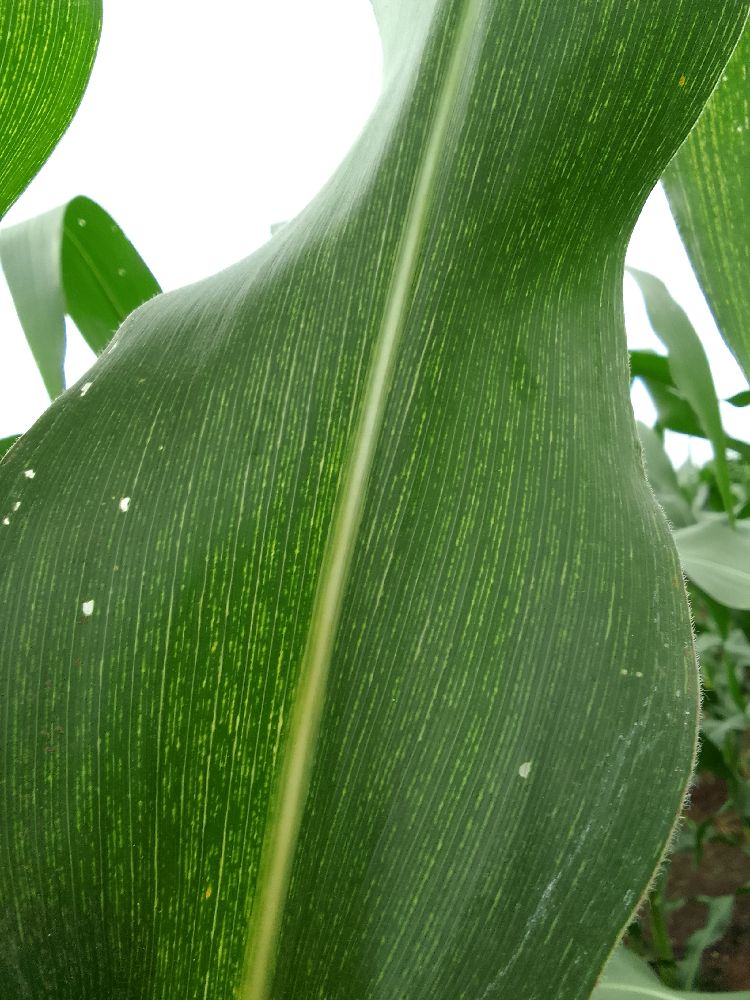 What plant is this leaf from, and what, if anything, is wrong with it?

maize, maize streak virus
